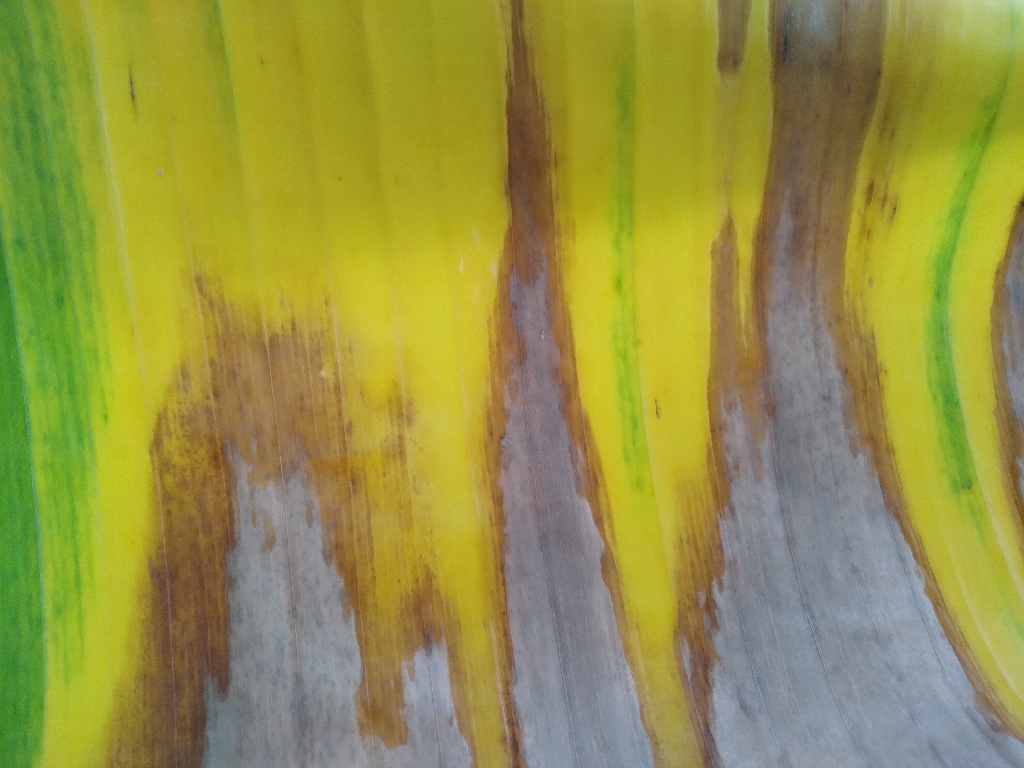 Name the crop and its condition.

banana, fusarium wilt race 1
